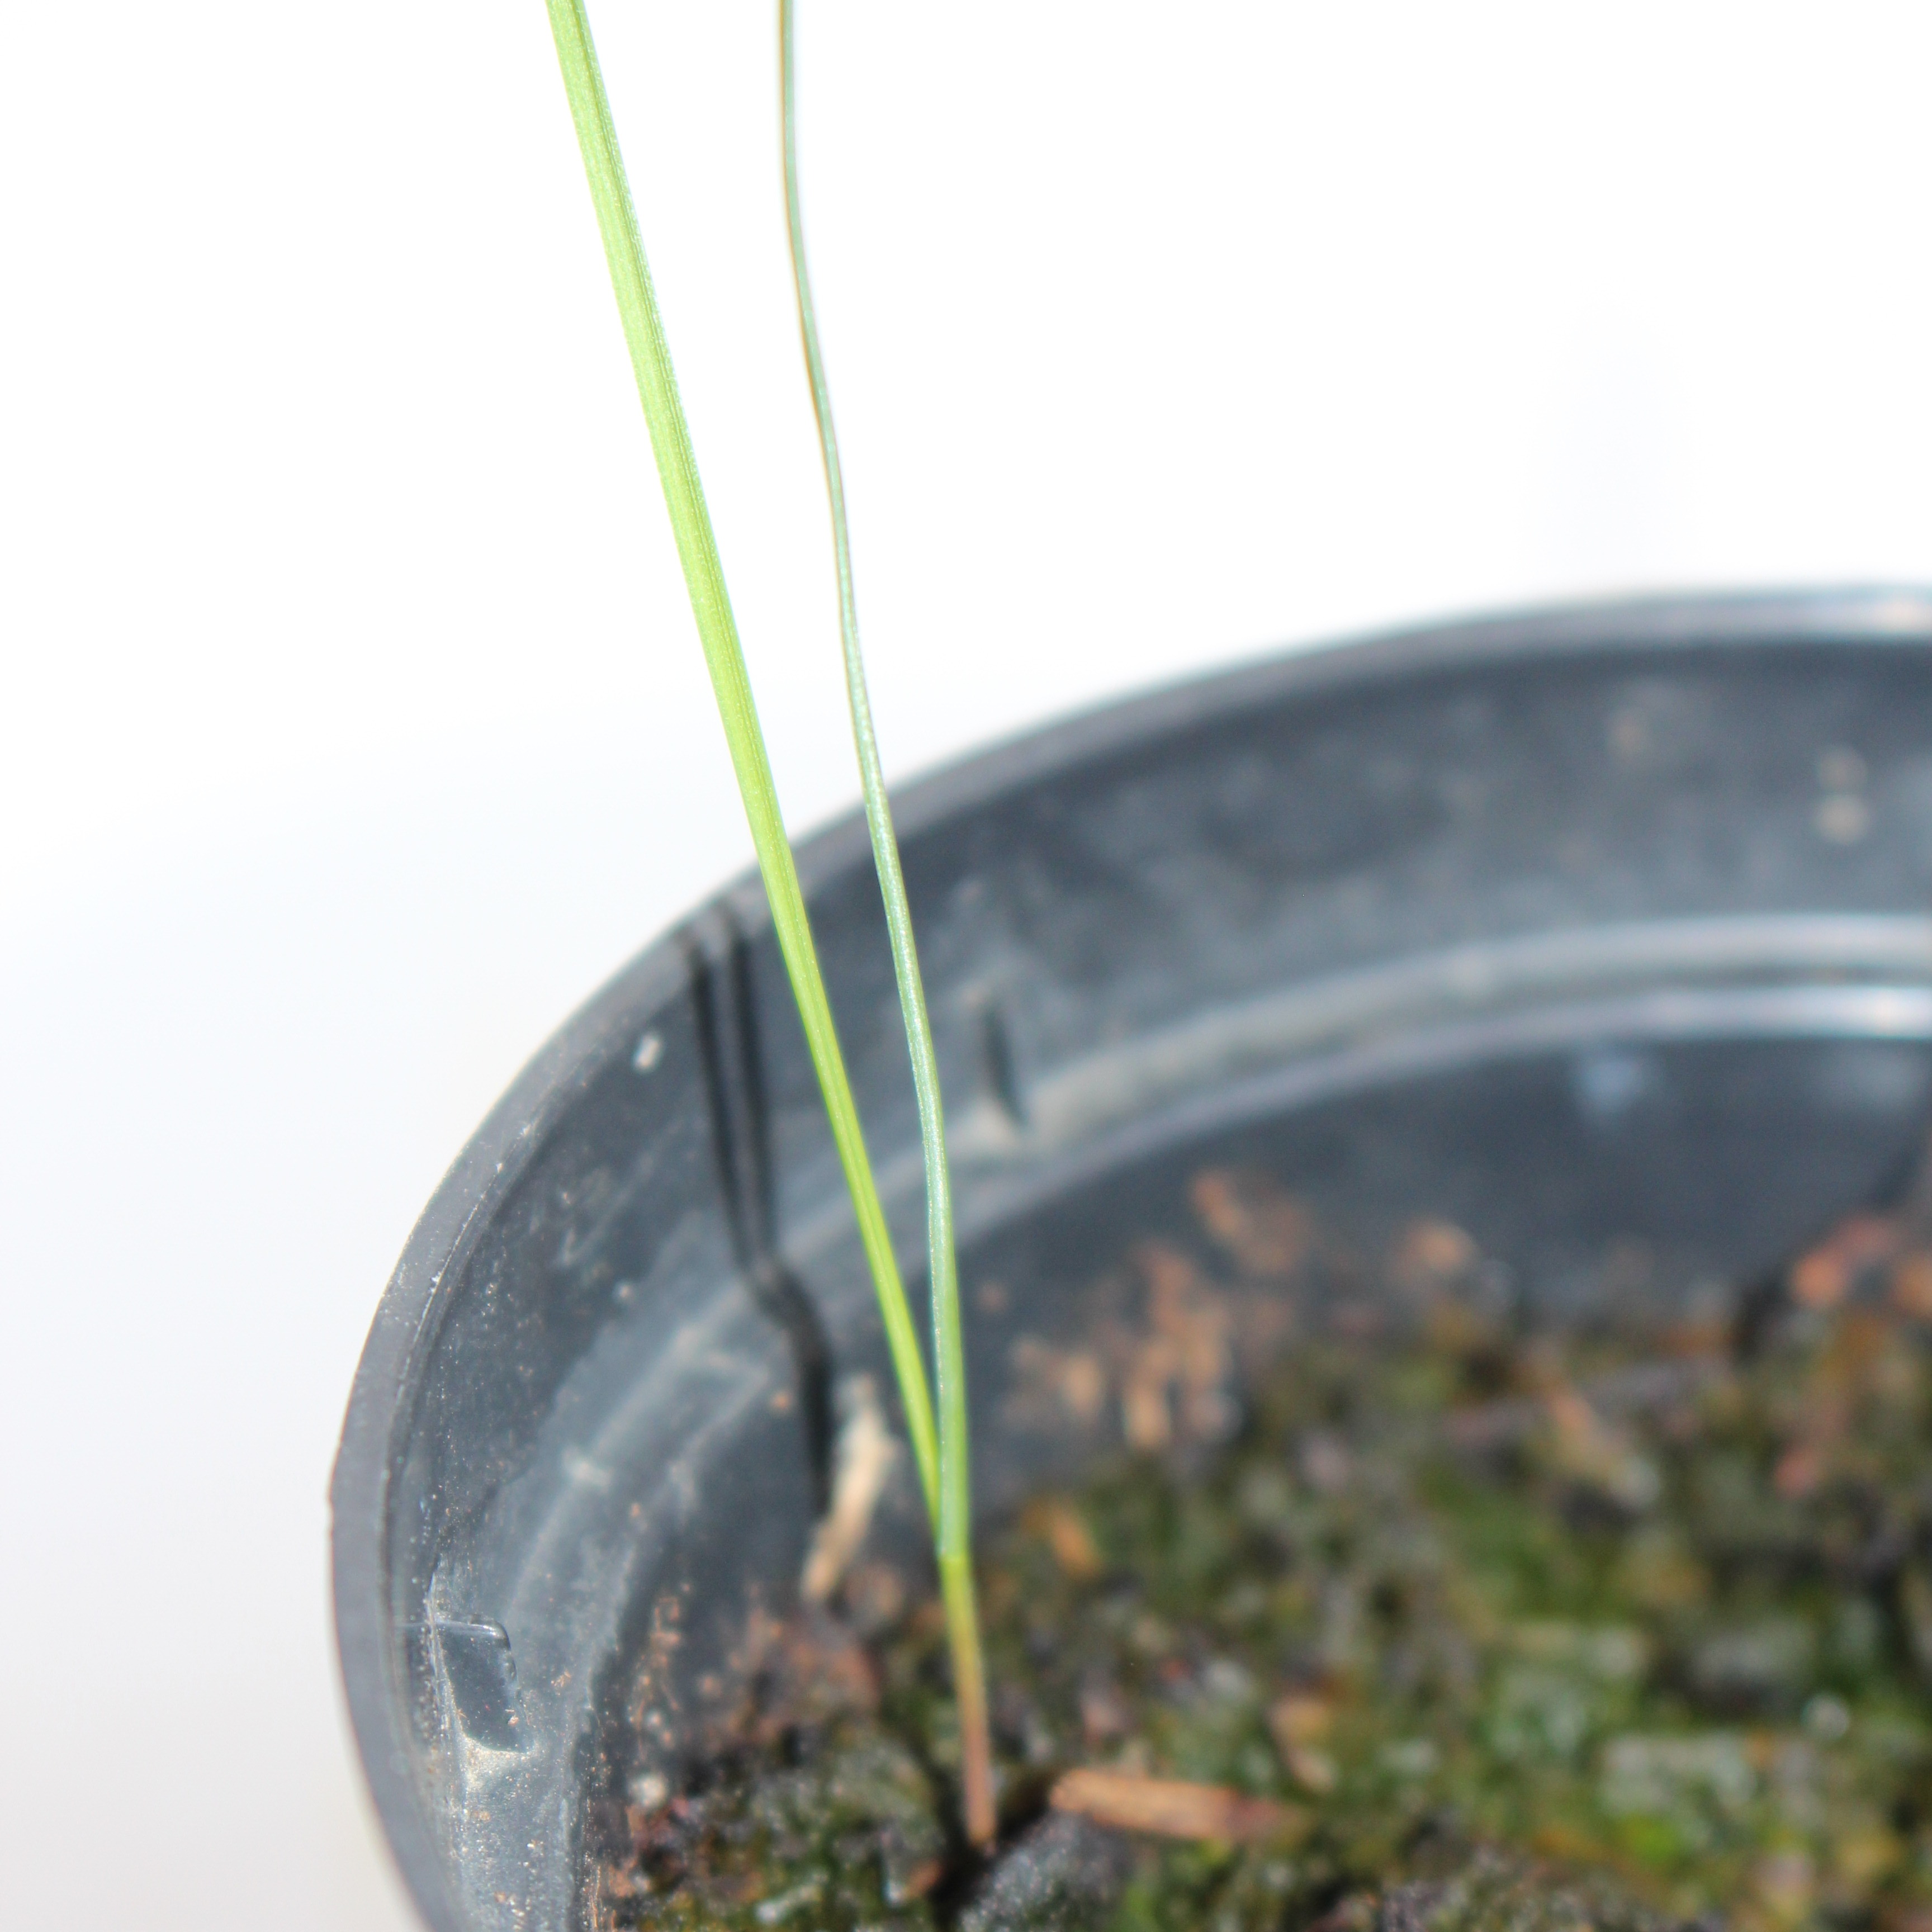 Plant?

Lolium multiflorum
